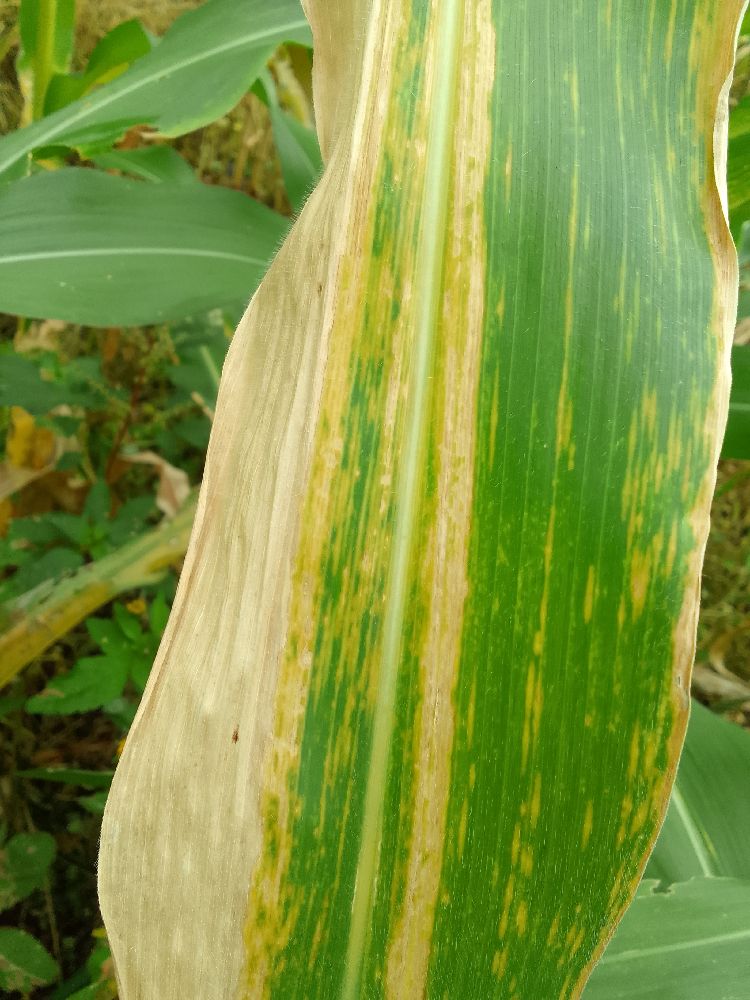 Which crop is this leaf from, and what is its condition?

maize, maize lethal necrosis
